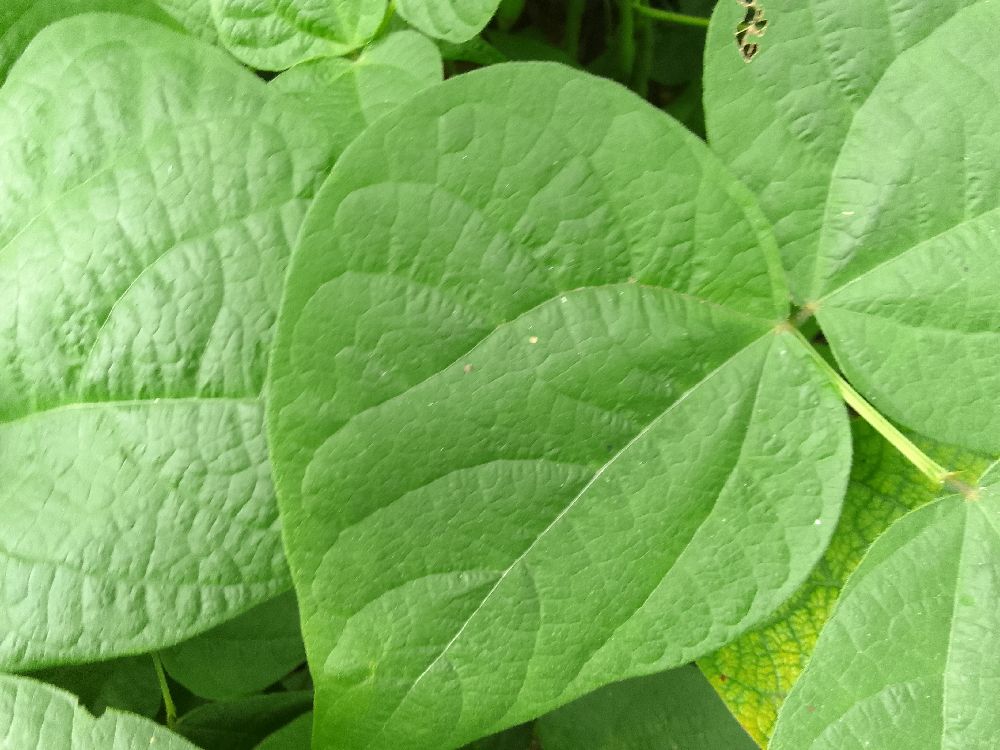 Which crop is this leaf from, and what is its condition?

common bean, healthy
